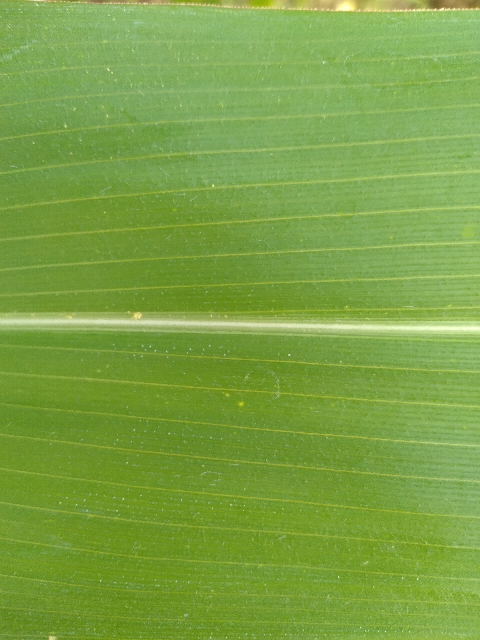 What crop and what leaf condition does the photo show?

maize, healthy
